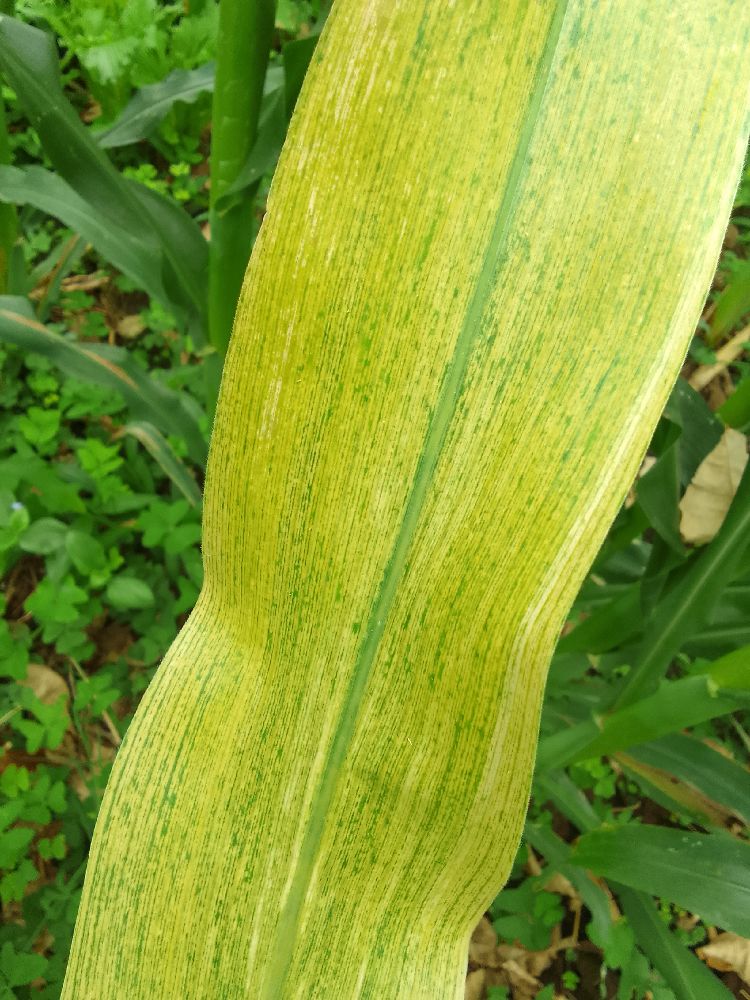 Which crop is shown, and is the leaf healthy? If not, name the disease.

maize, maize lethal necrosis
